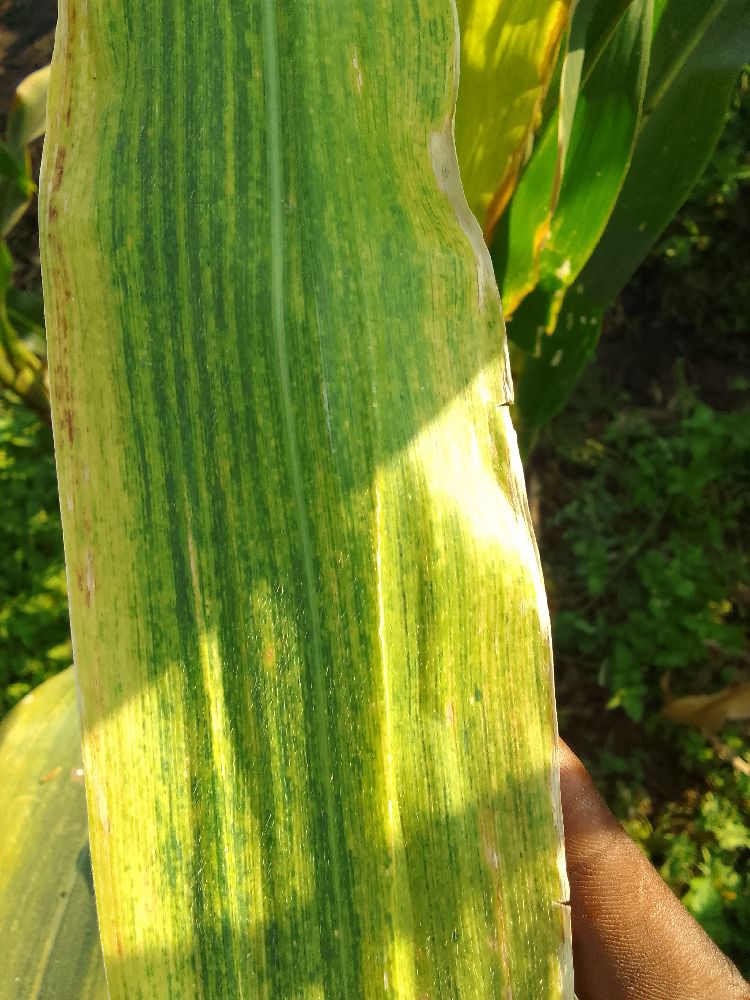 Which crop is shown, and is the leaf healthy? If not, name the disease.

maize, maize lethal necrosis
